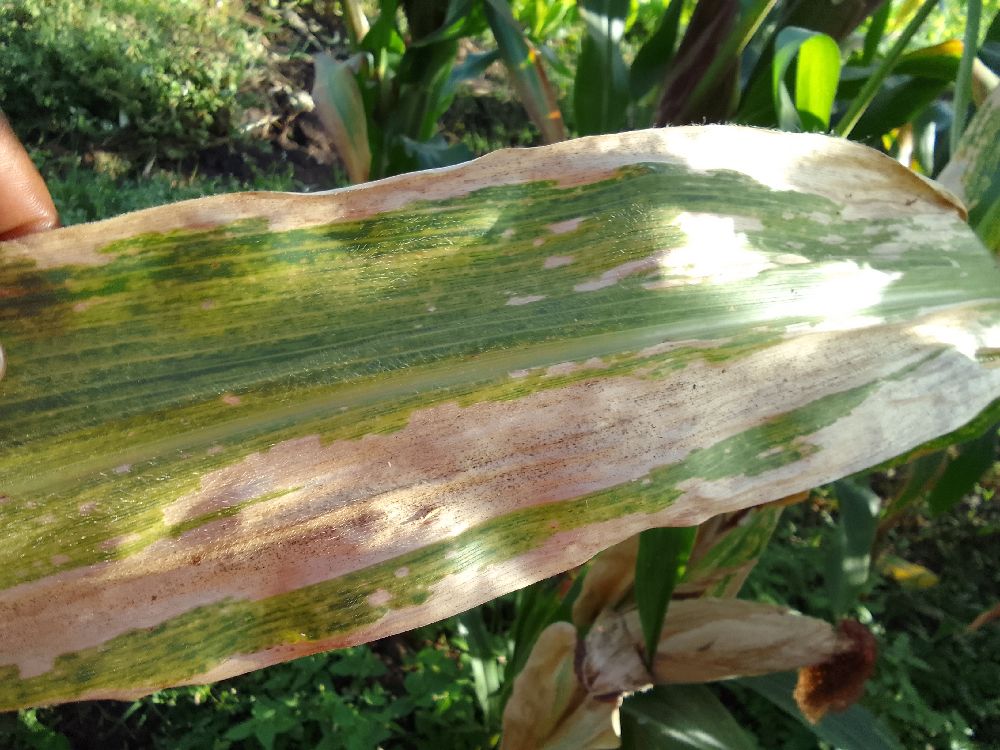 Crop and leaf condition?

maize, maize lethal necrosis
